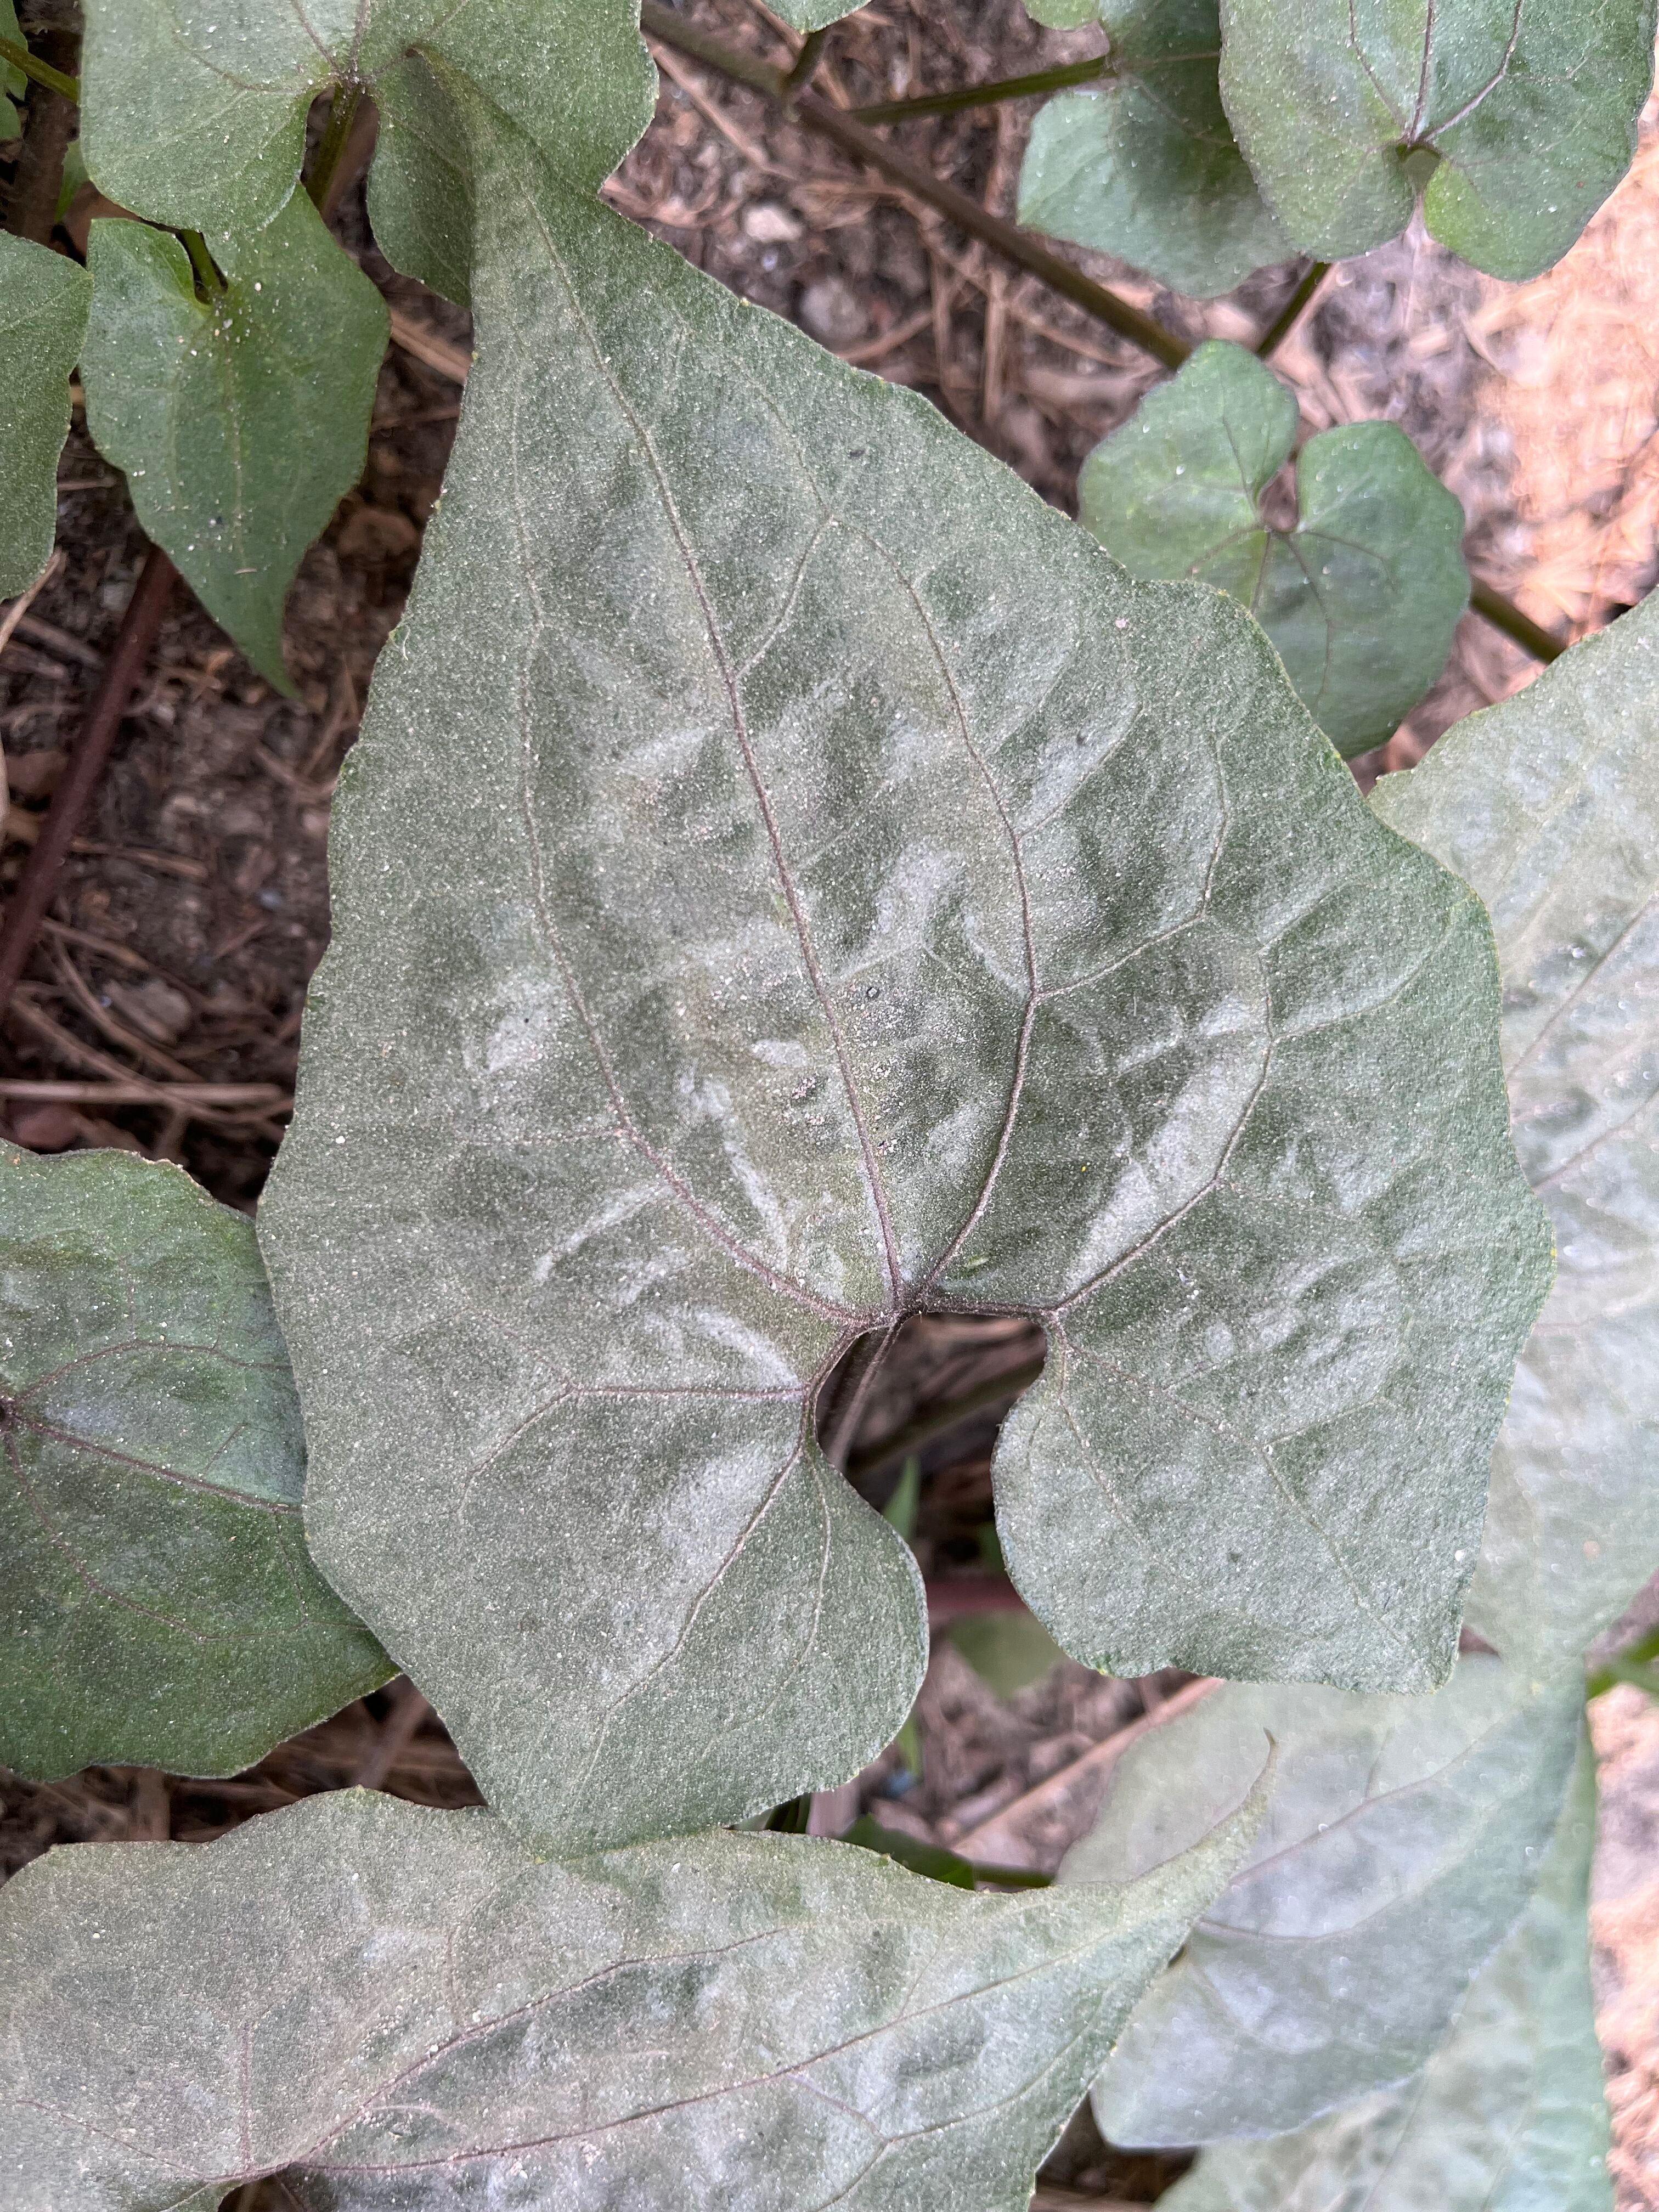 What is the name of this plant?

bitter vine
